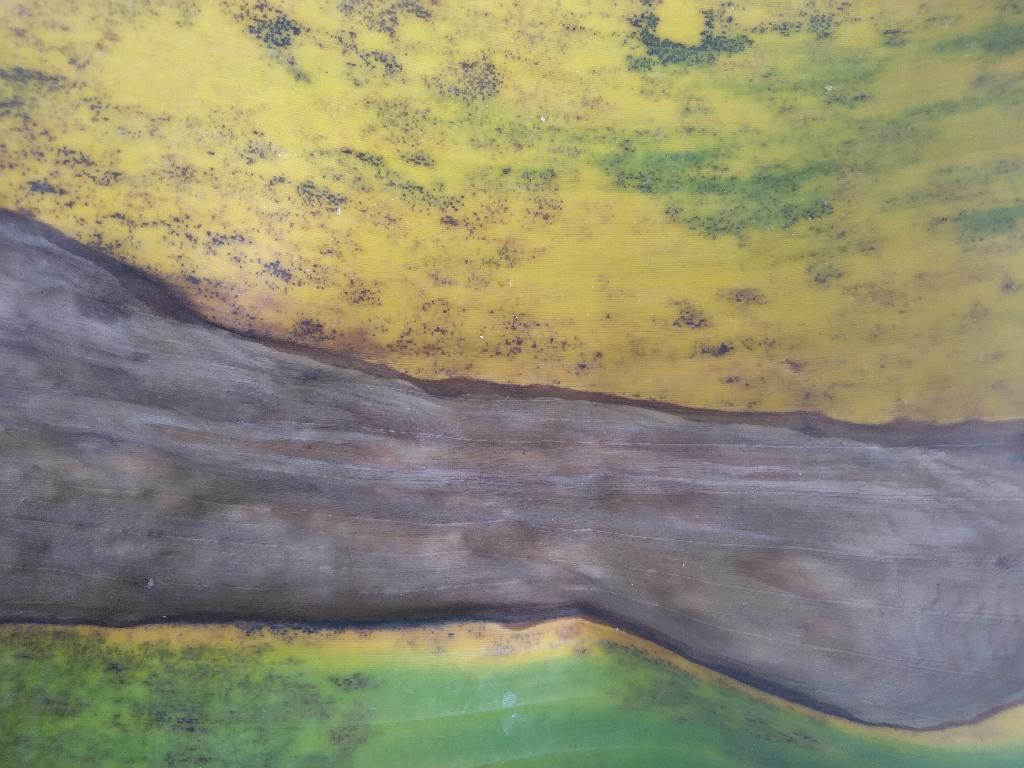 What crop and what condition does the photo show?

banana, black sigatoka
